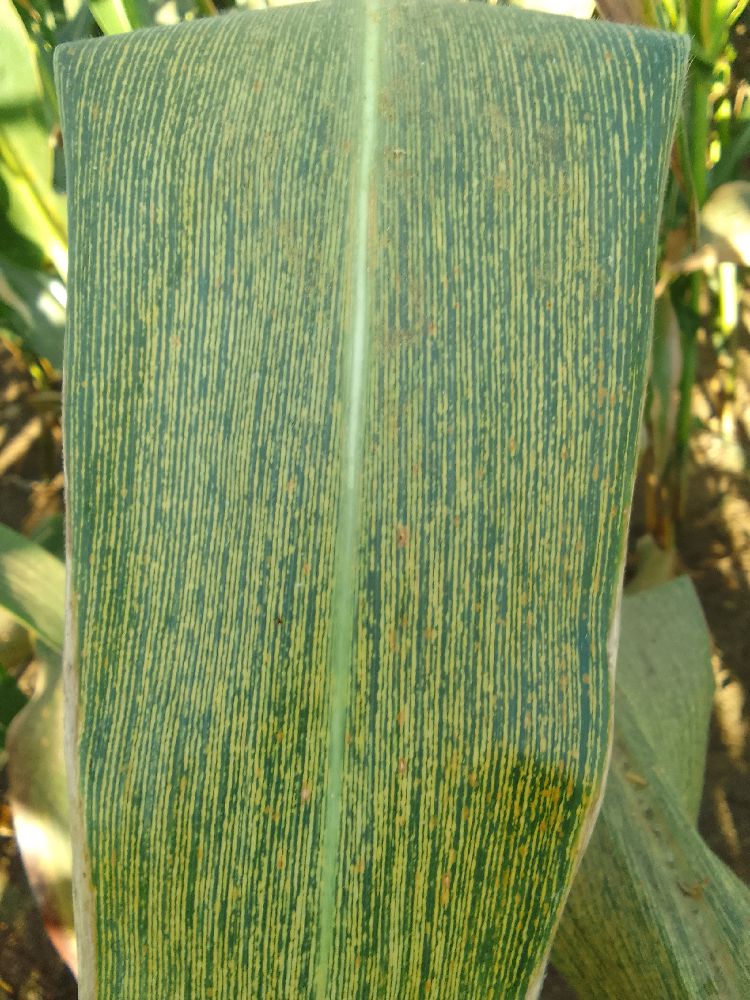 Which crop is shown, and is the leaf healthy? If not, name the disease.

maize, maize streak virus
